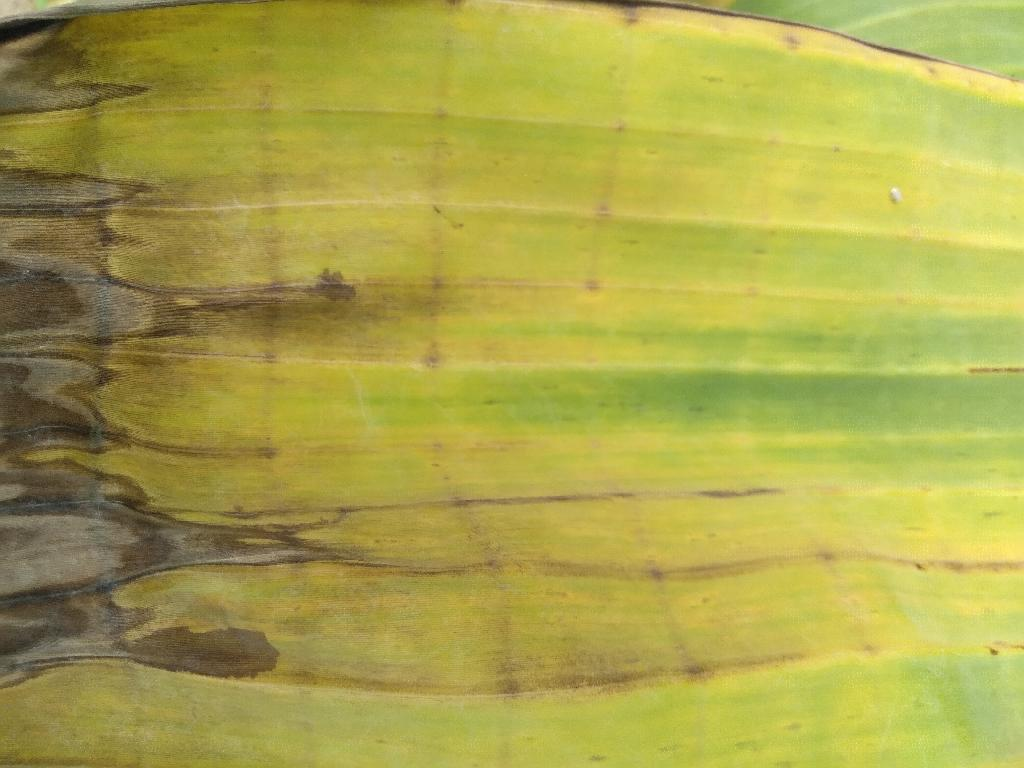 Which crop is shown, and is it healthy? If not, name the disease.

banana, fusarium wilt race 1
